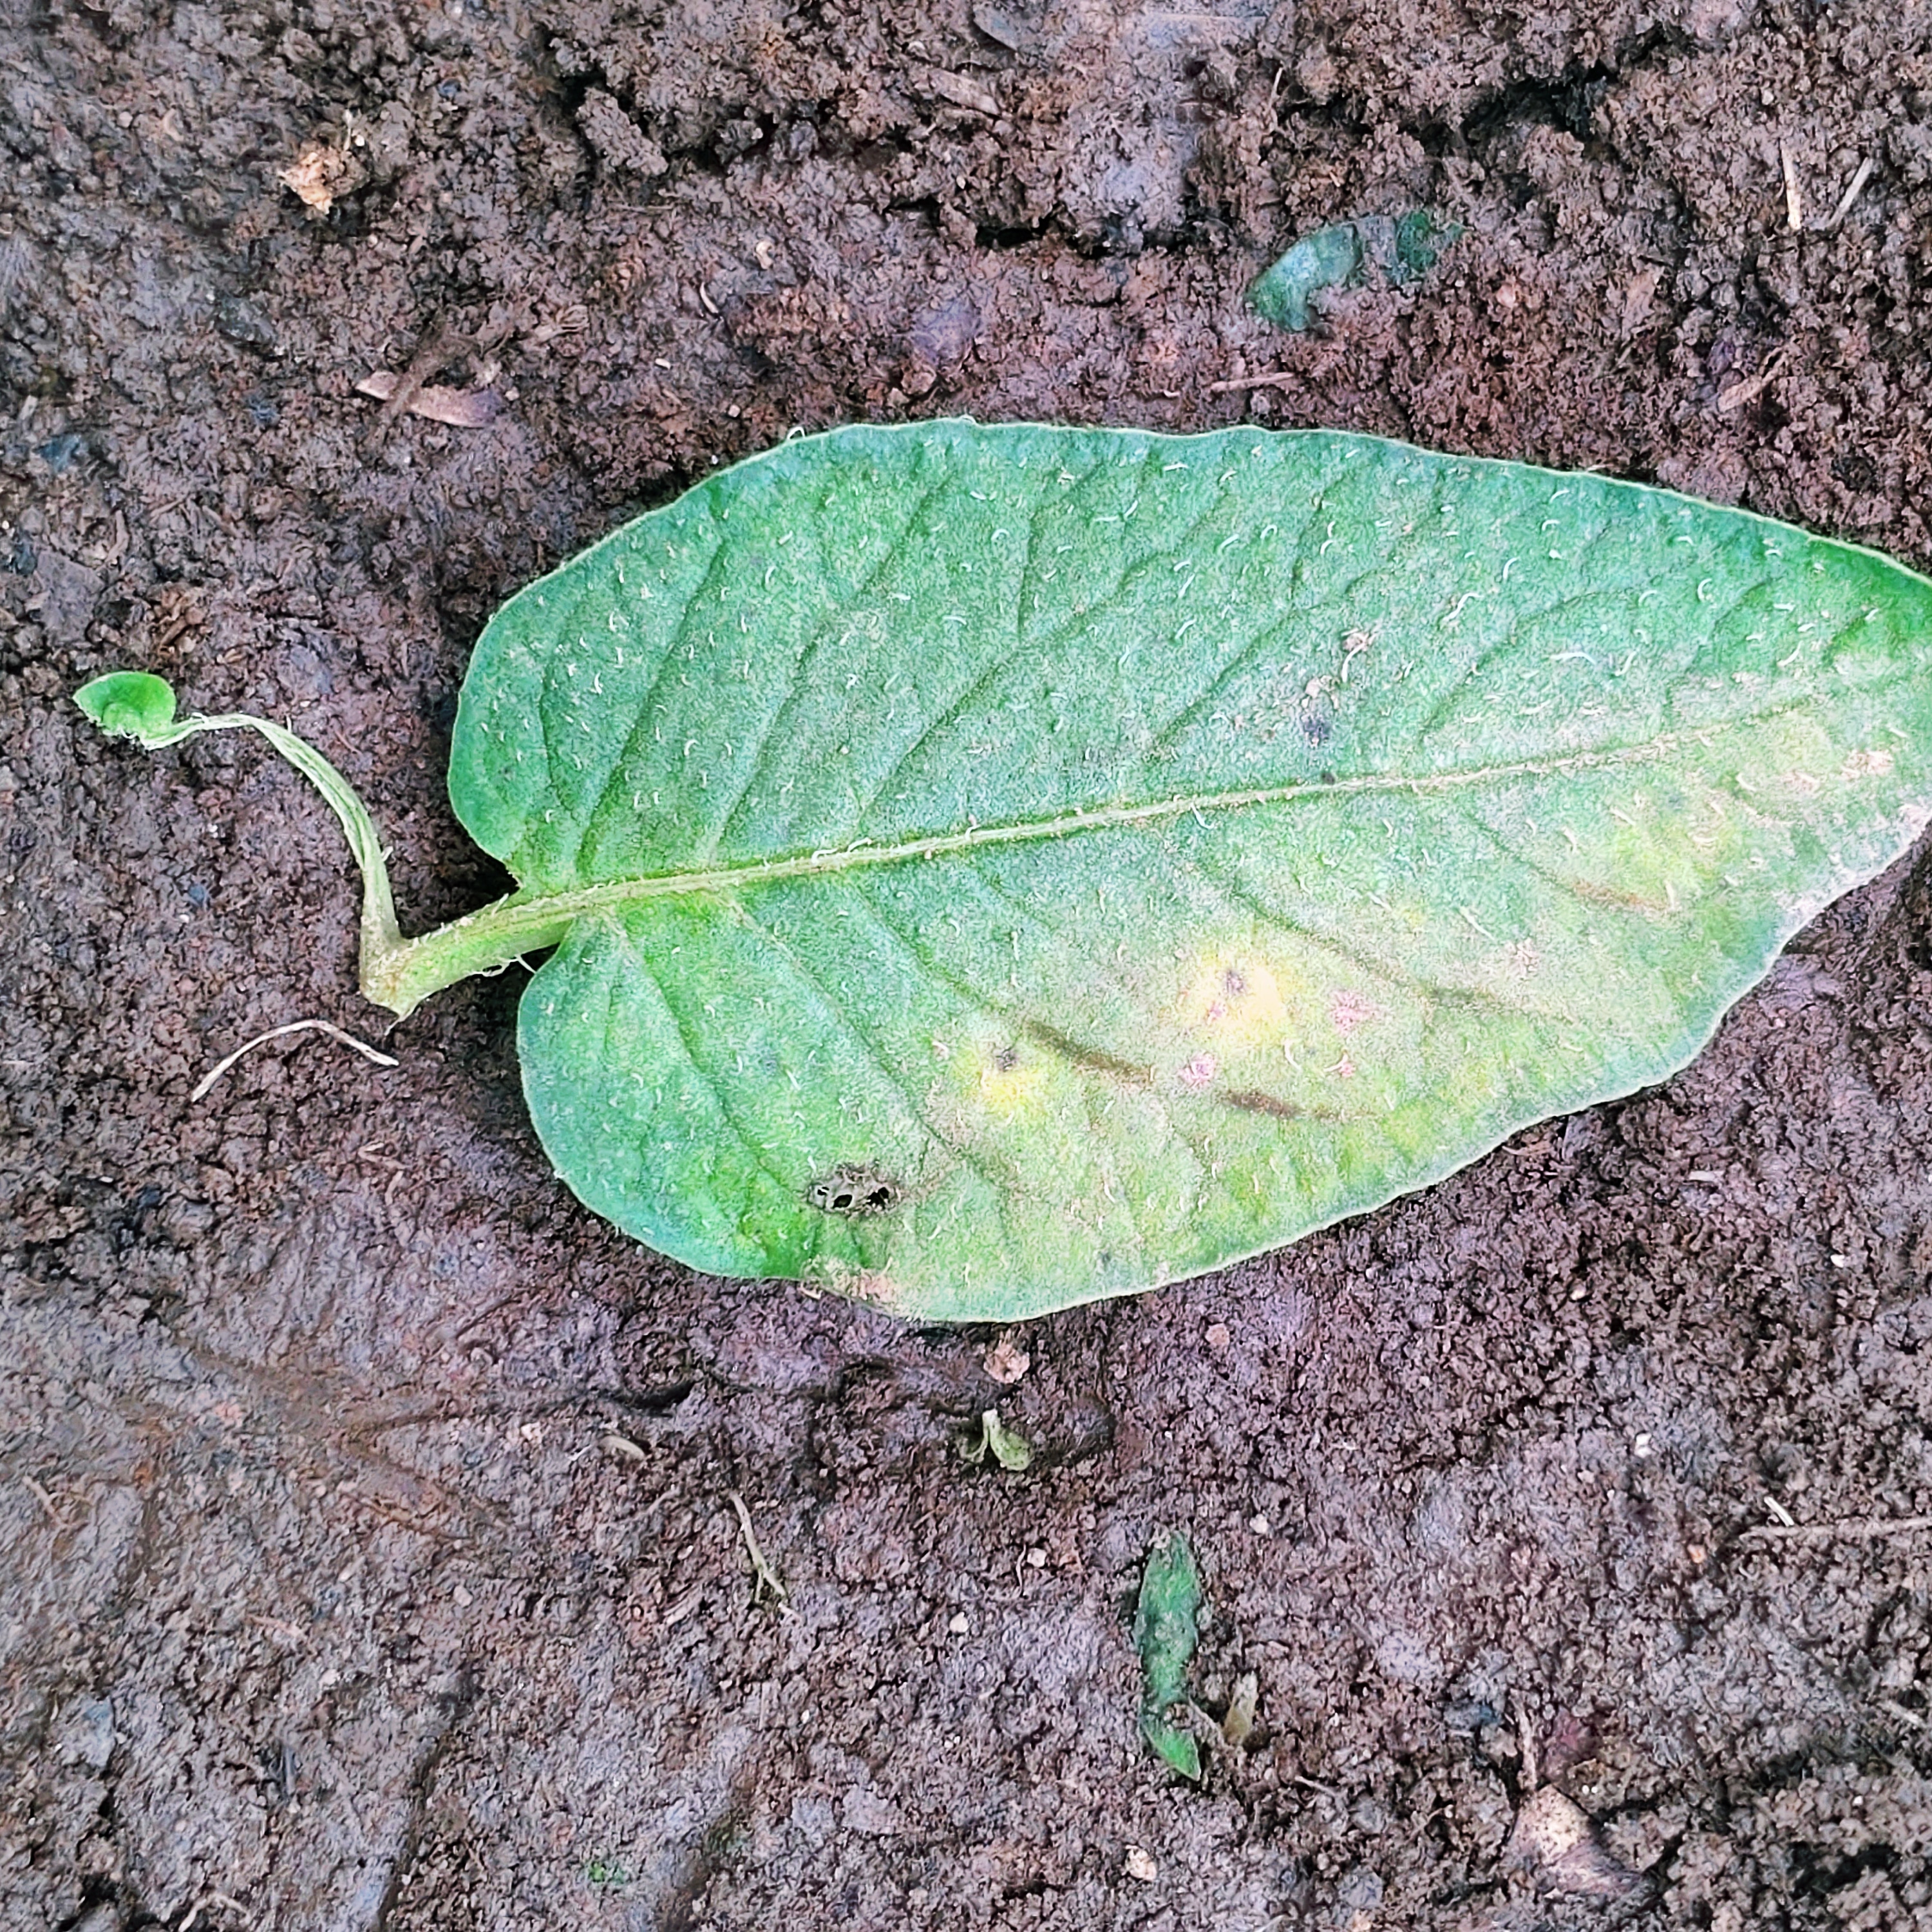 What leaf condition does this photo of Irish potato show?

late blight
